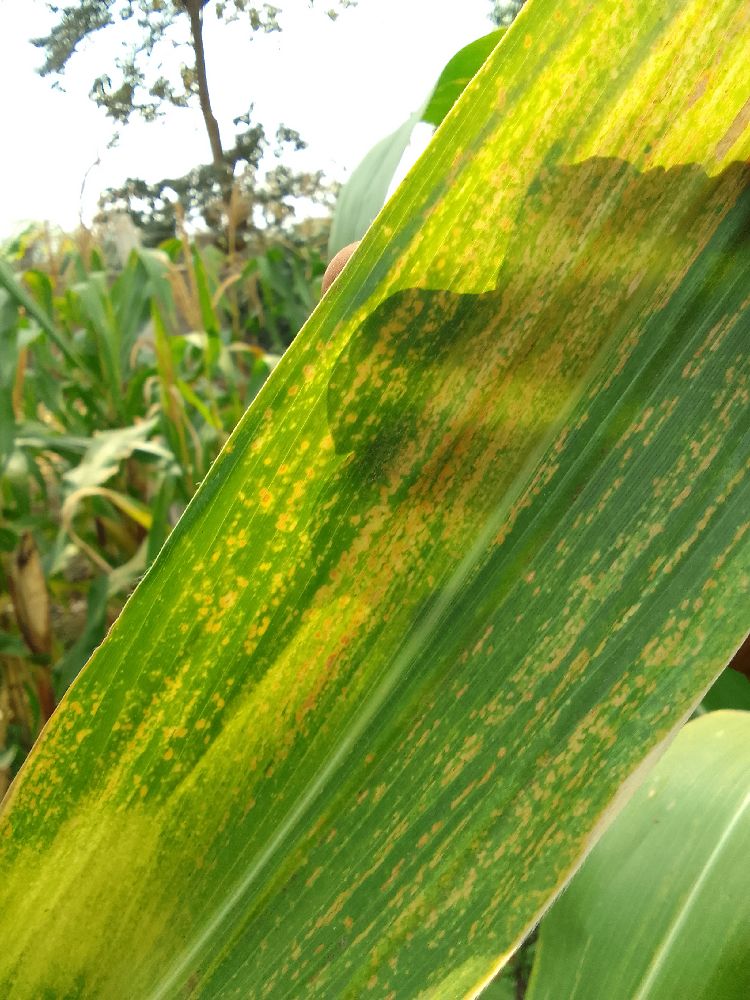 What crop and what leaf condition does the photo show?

maize, maize lethal necrosis
